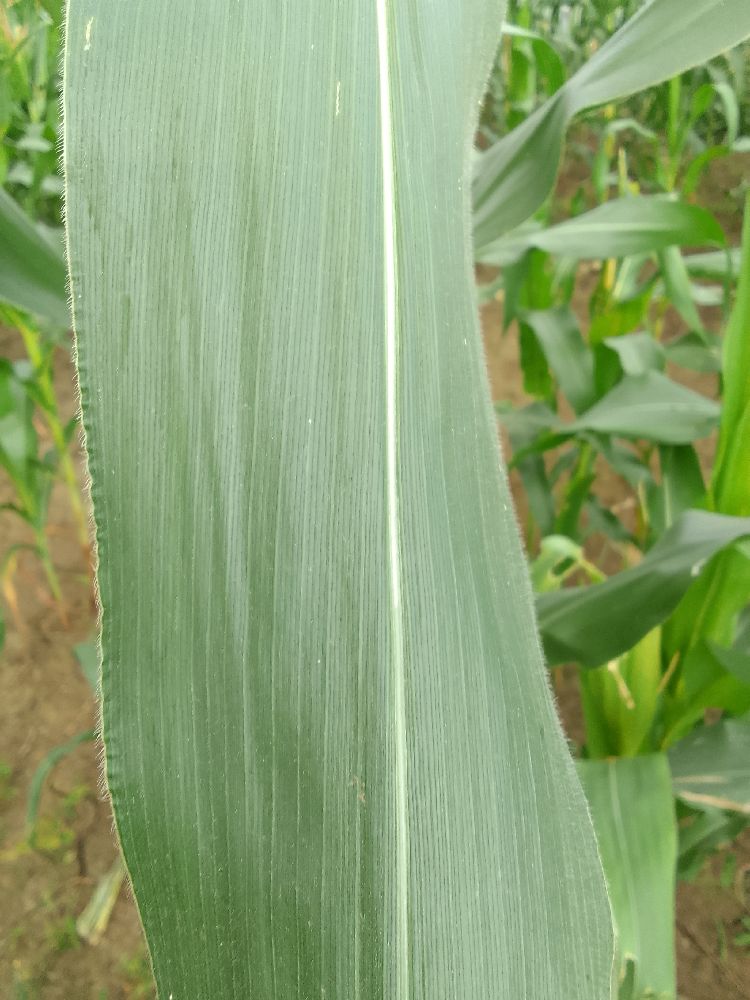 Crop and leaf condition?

maize, healthy
